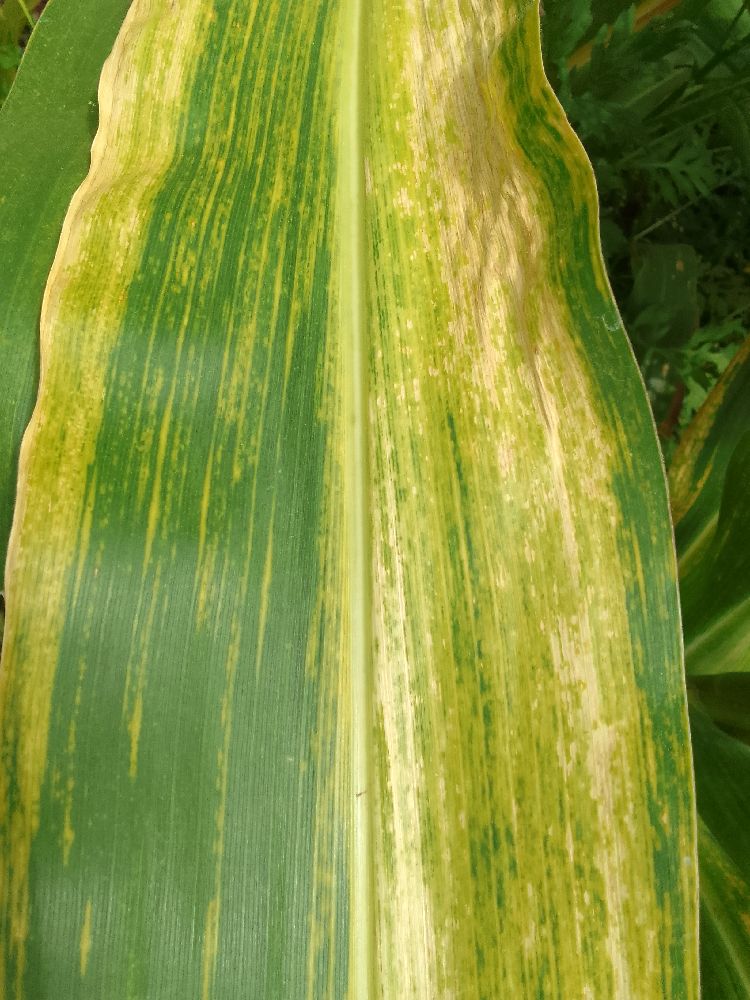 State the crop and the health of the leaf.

maize, maize lethal necrosis
